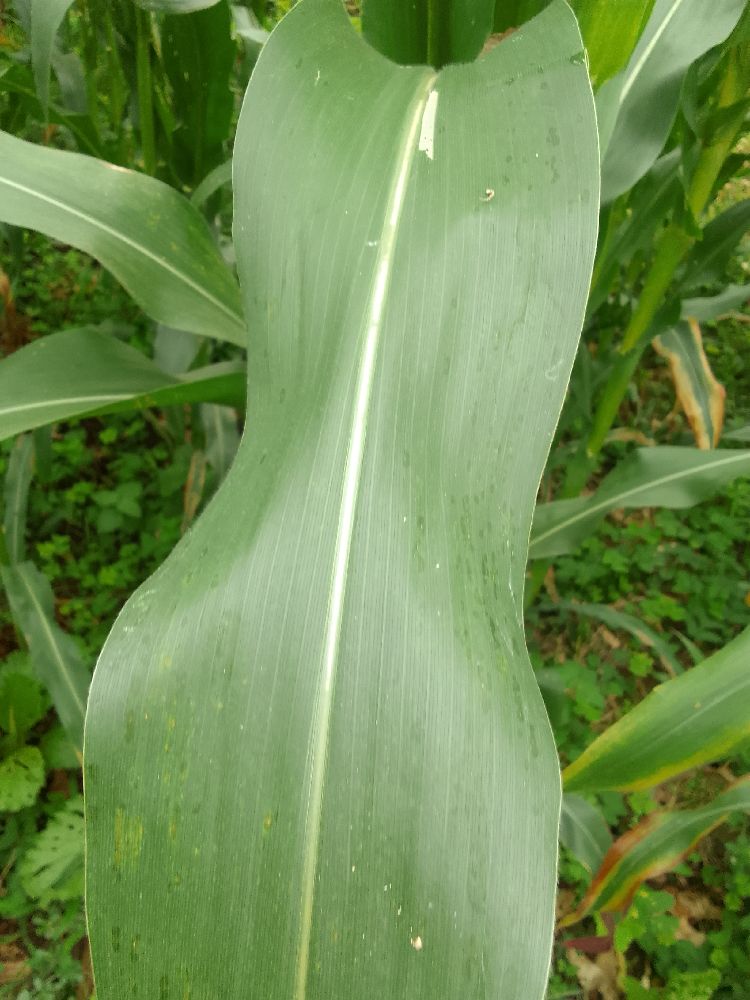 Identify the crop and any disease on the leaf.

maize, healthy
